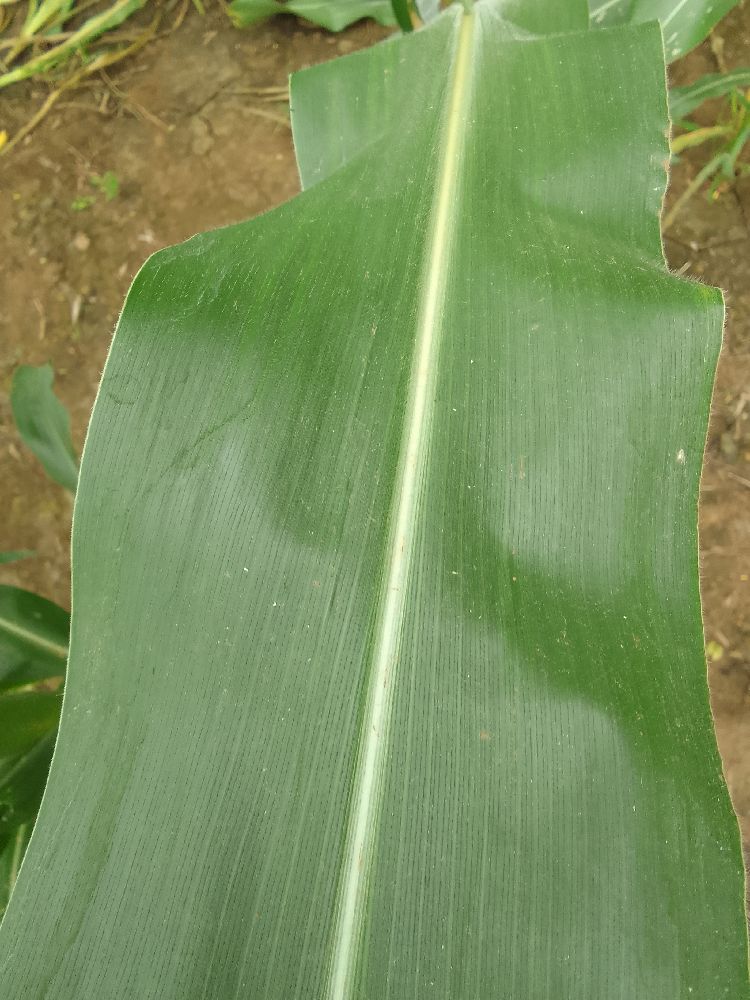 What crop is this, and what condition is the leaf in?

maize, healthy
